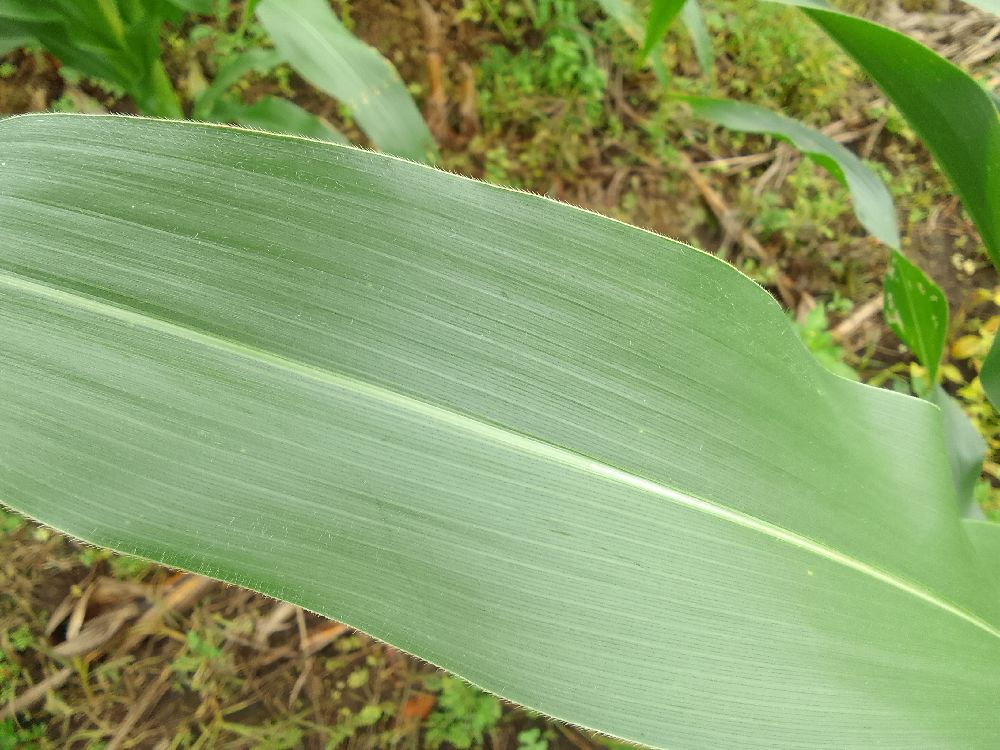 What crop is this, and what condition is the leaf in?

maize, healthy
